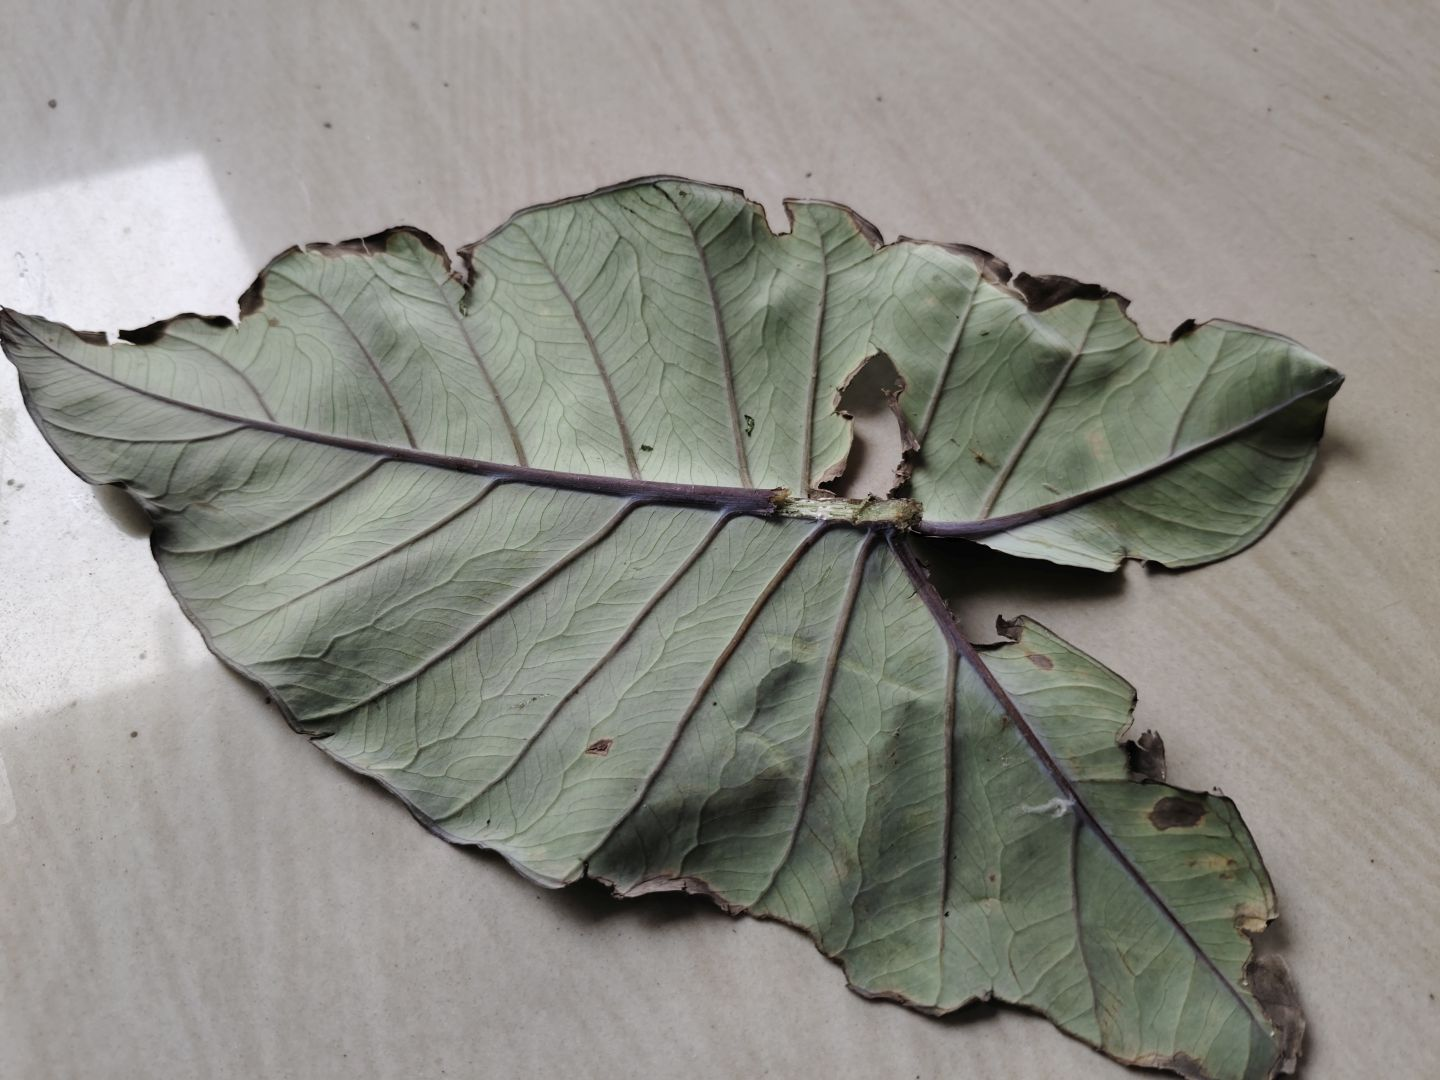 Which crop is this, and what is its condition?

taro, leaf blight
